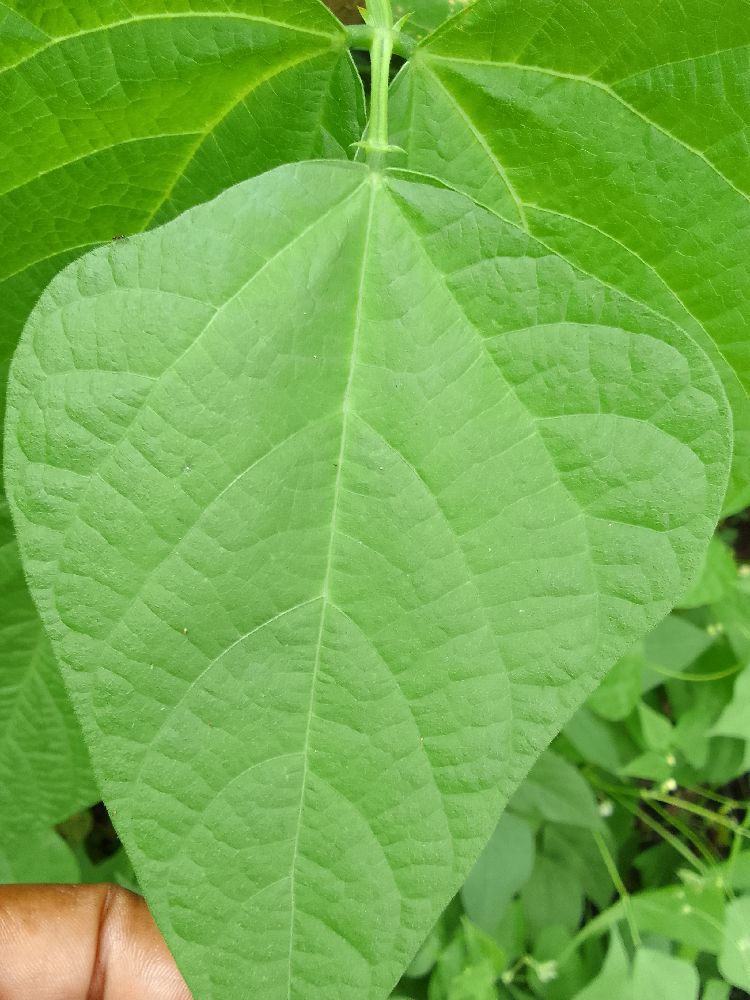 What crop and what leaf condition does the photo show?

common bean, healthy
